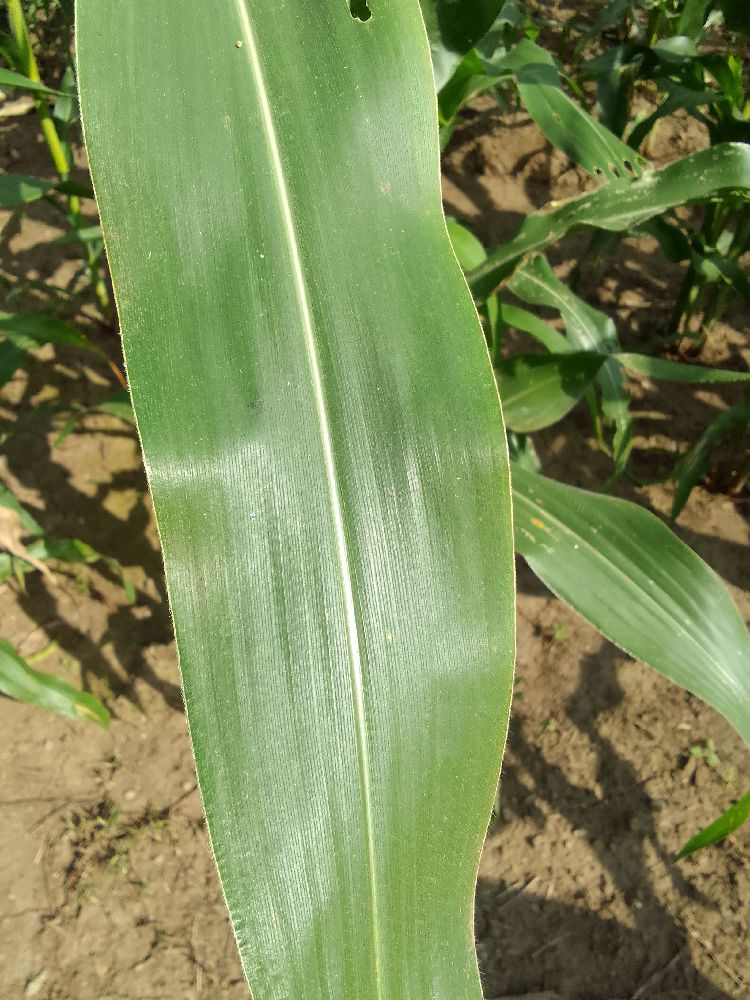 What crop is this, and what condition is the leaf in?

maize, healthy
